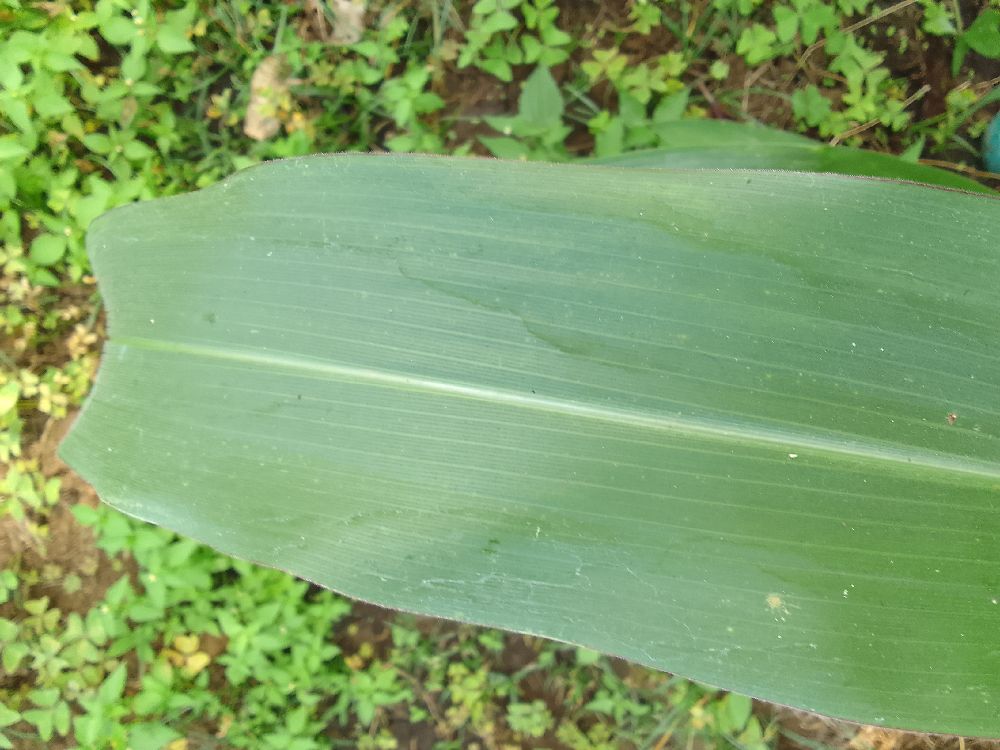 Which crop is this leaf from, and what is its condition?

maize, healthy
